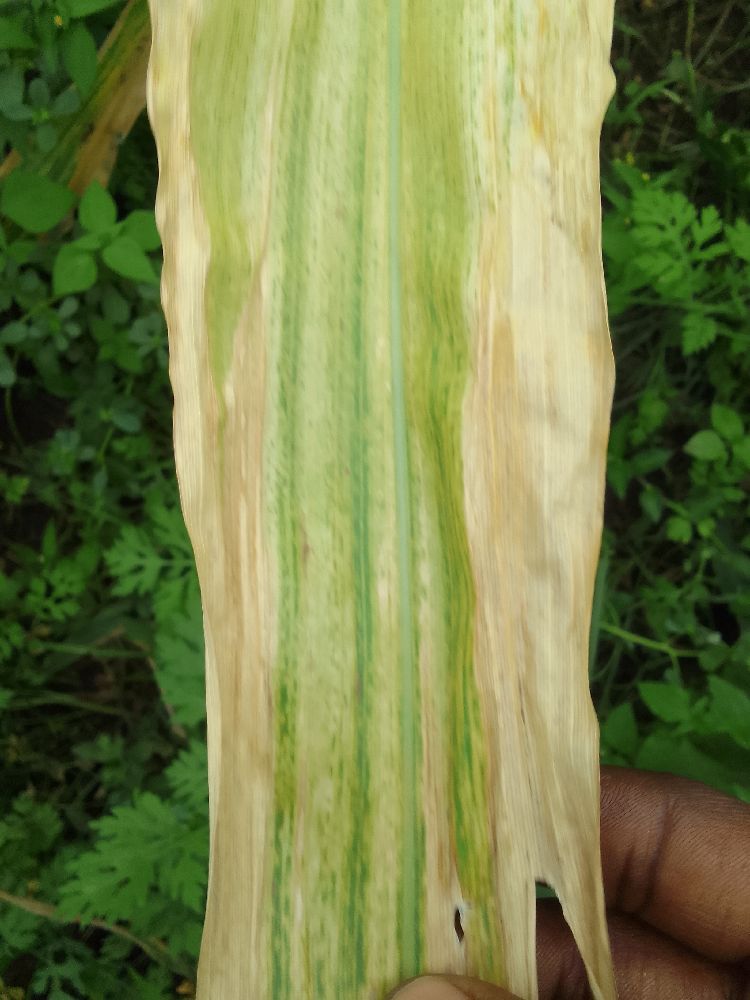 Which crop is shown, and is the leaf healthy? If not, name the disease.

maize, maize lethal necrosis
